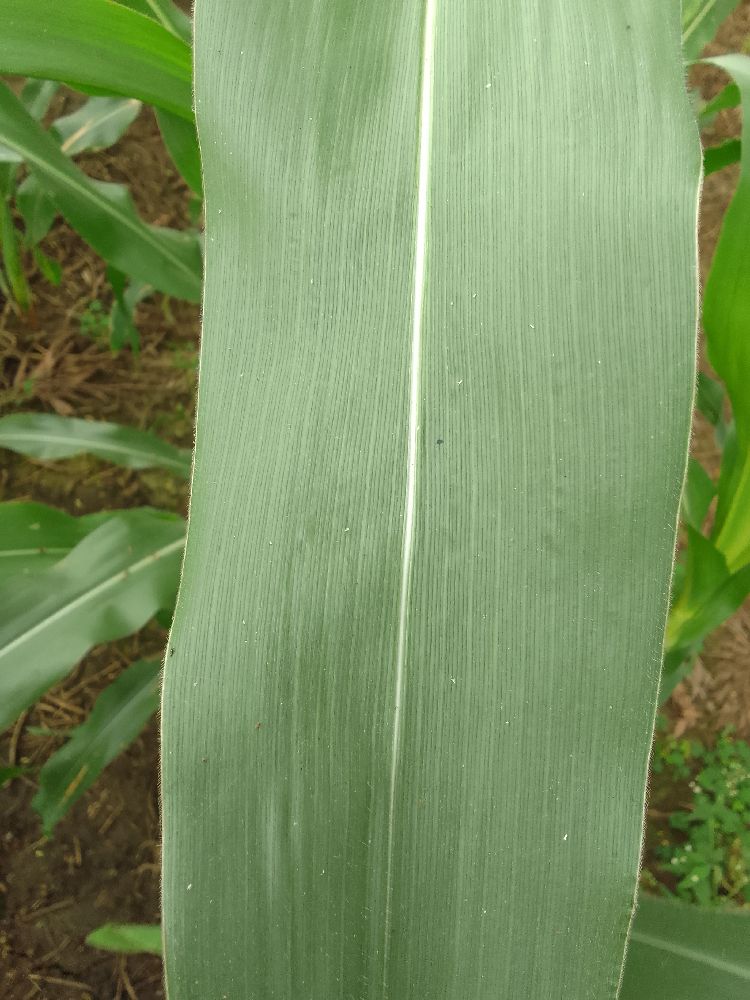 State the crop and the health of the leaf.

maize, healthy
